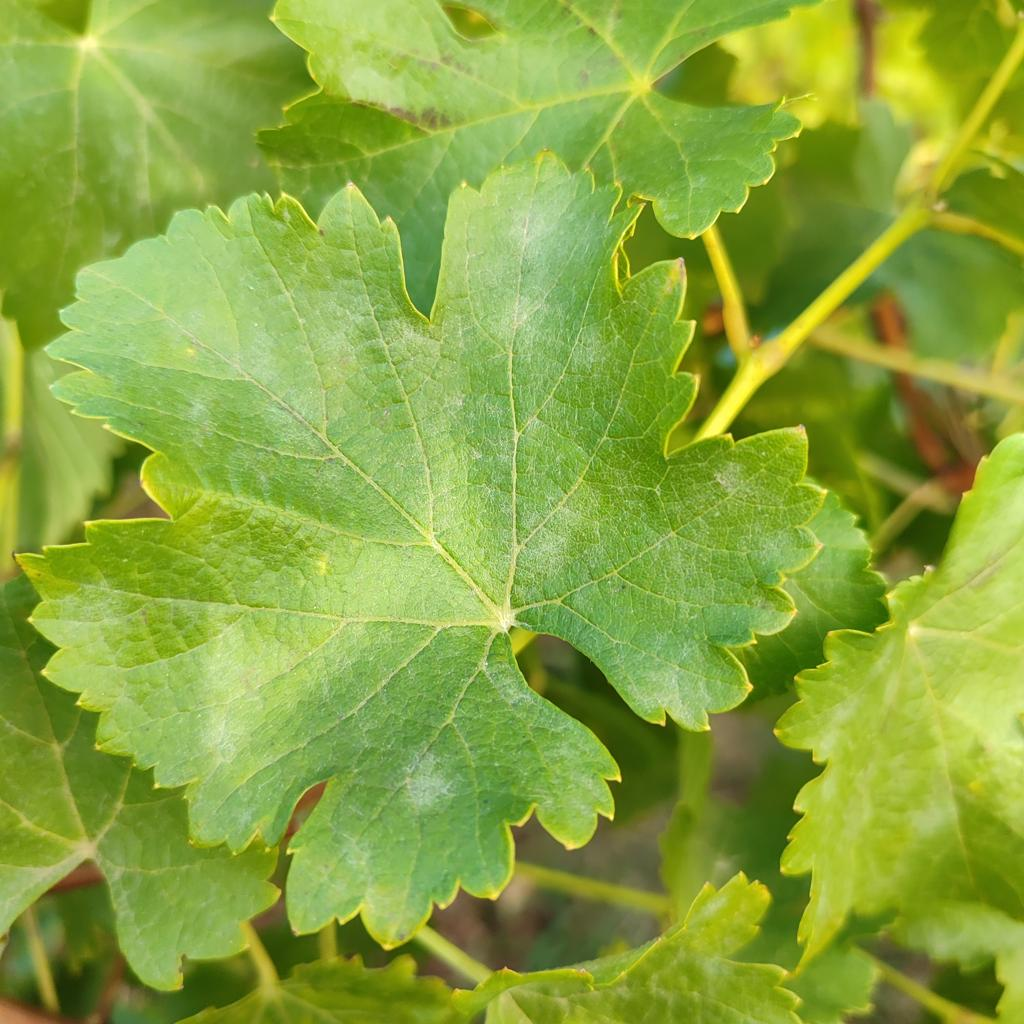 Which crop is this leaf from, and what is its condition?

grapevine, powdery mildew
